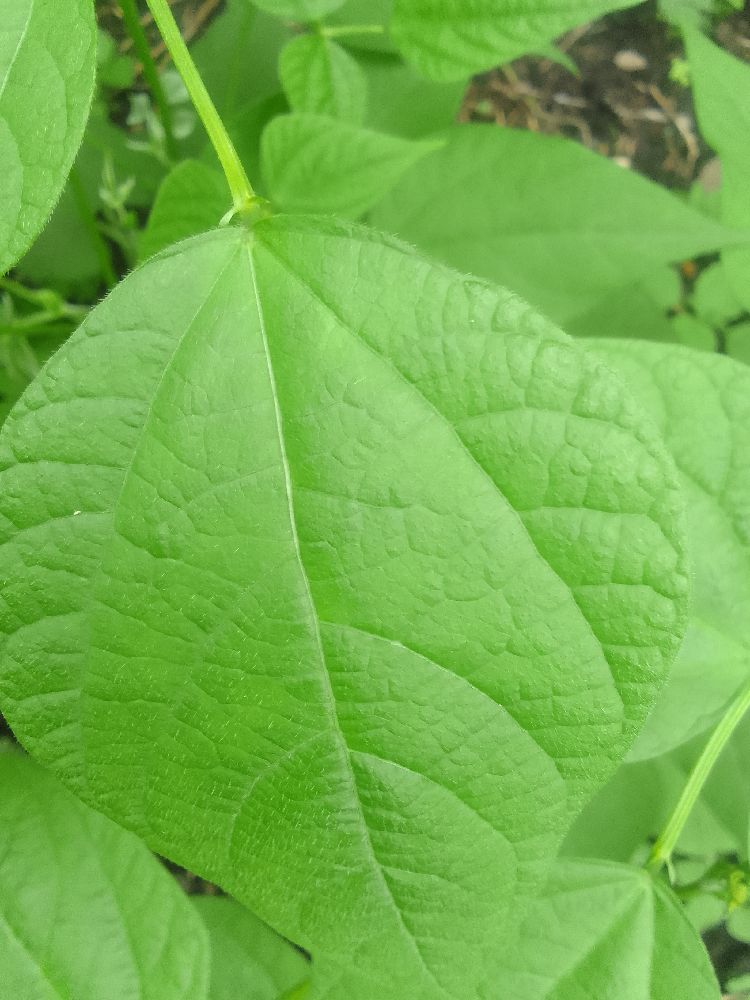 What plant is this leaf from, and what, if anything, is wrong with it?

common bean, healthy
